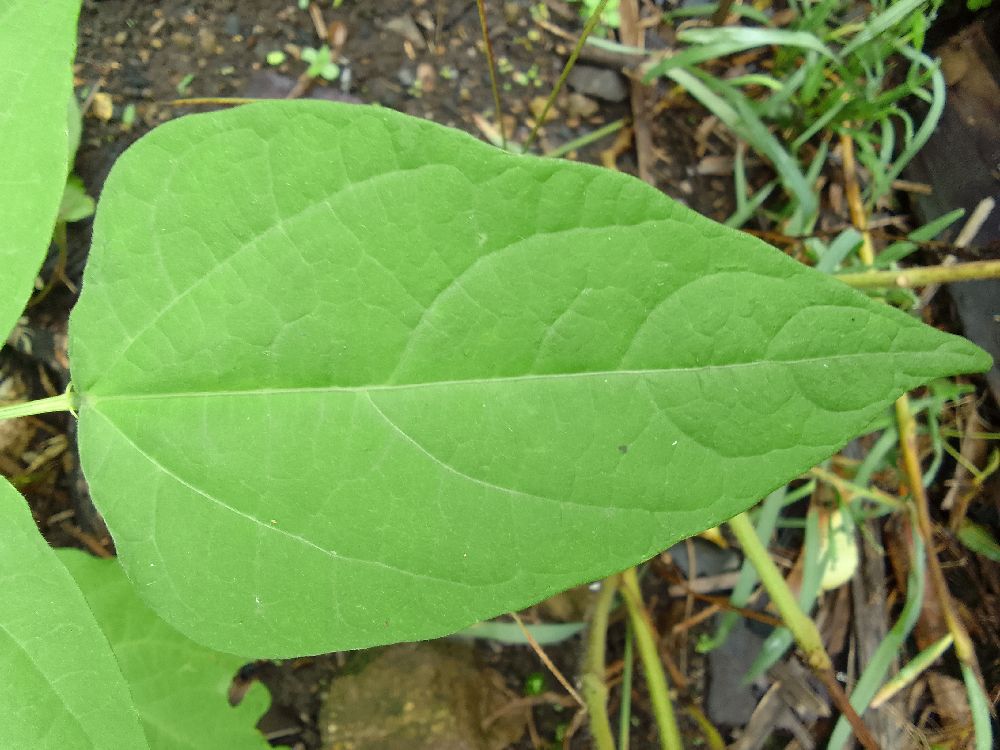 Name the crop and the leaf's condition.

common bean, healthy
